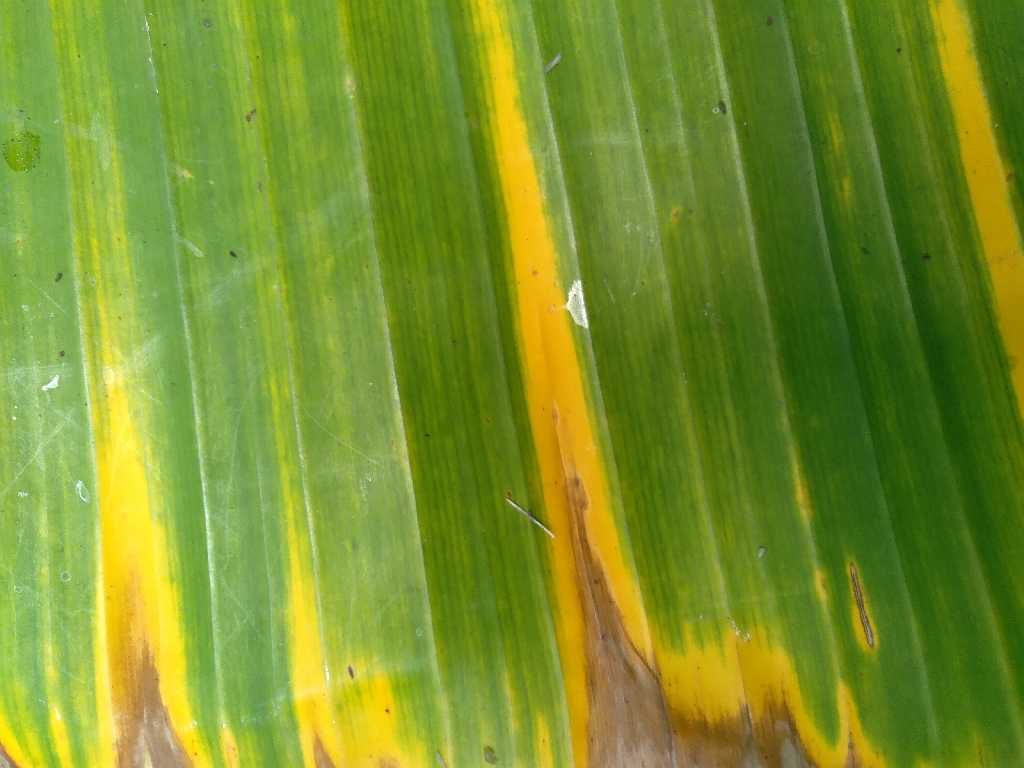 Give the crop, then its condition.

banana, fusarium wilt race 1
